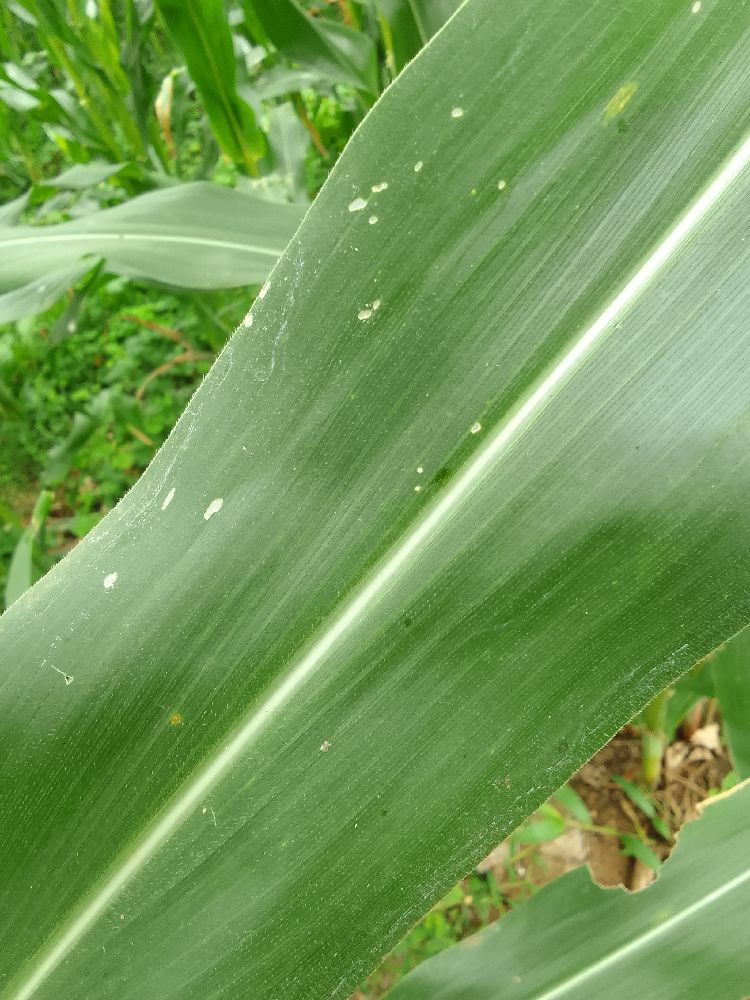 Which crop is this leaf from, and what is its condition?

maize, healthy
